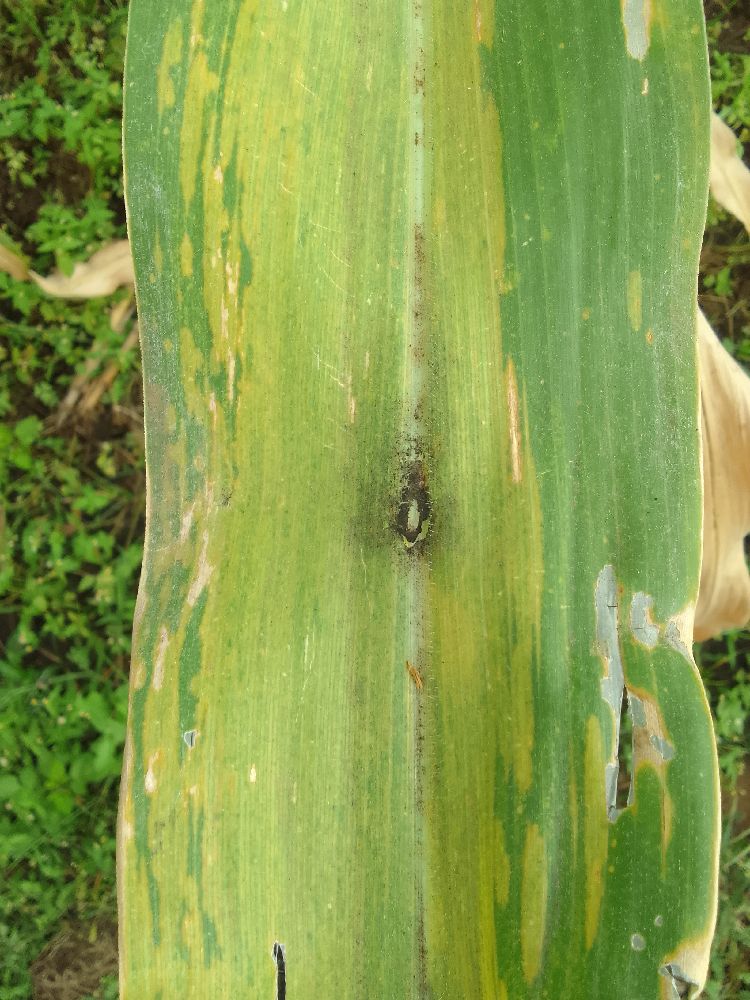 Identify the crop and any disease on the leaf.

maize, maize lethal necrosis
